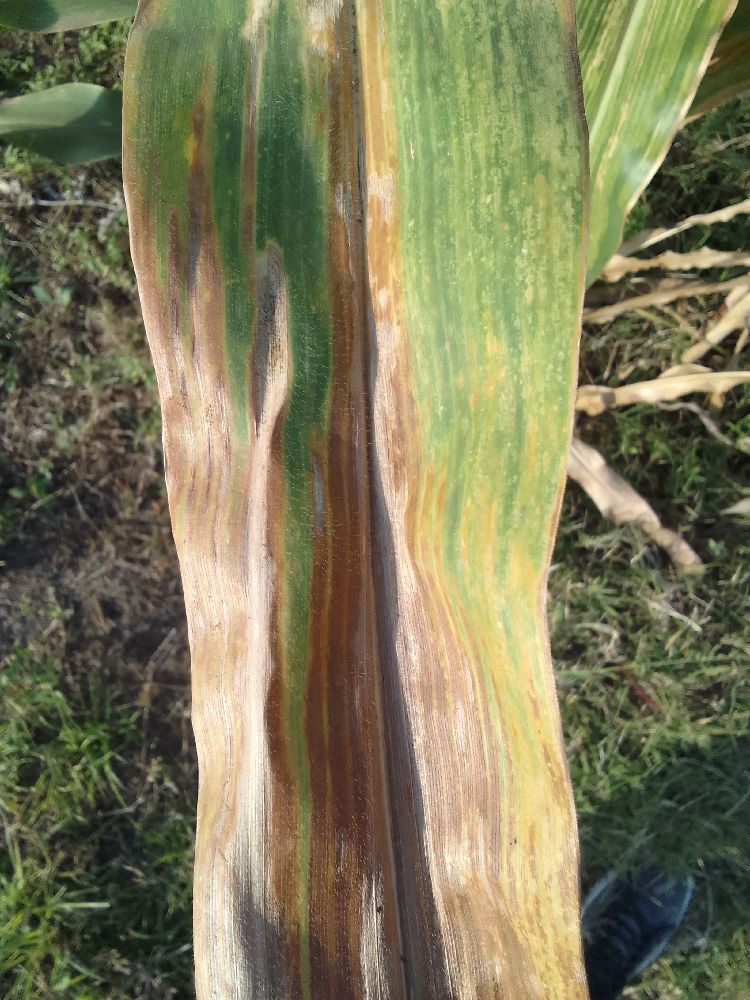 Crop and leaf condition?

maize, maize lethal necrosis
